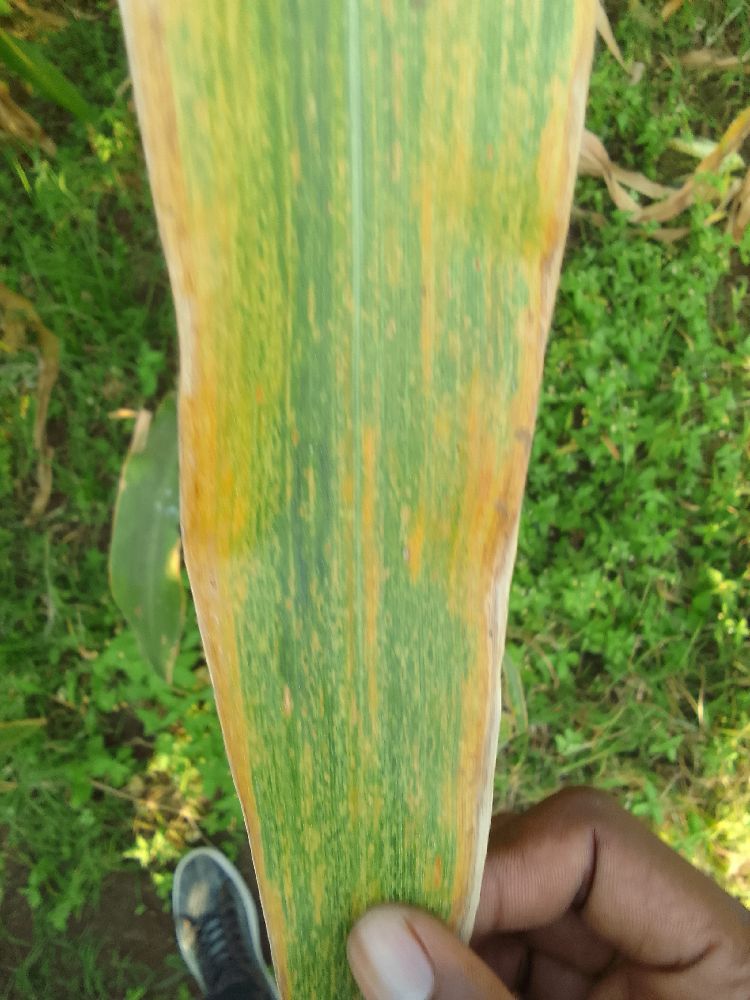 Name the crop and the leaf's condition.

maize, maize lethal necrosis
